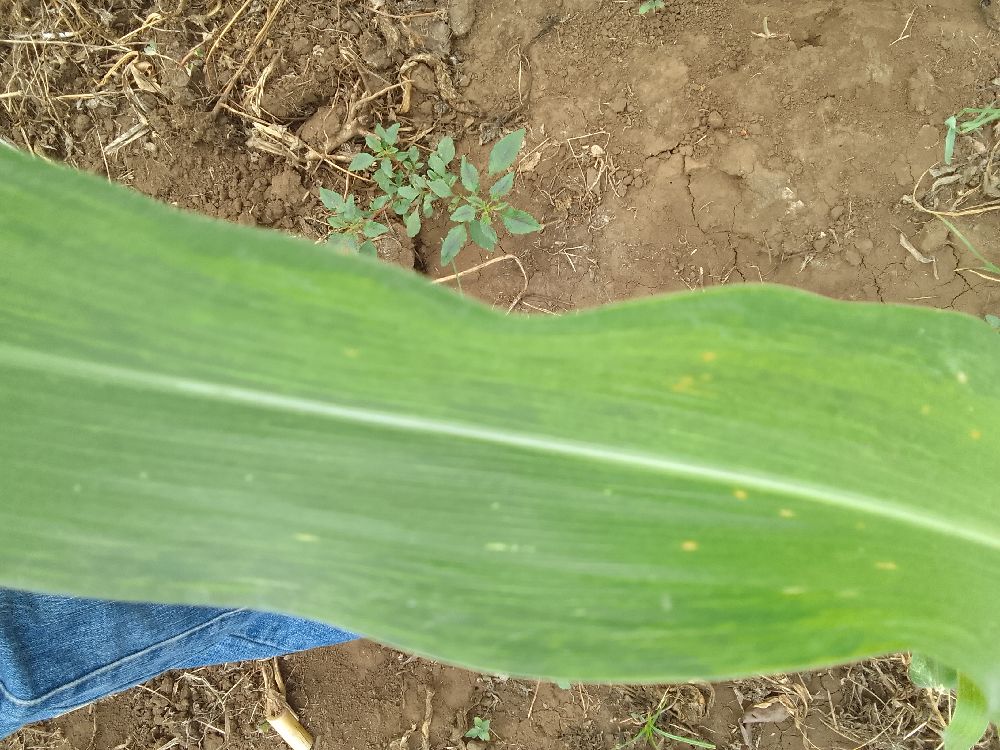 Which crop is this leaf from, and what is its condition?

maize, maize lethal necrosis
